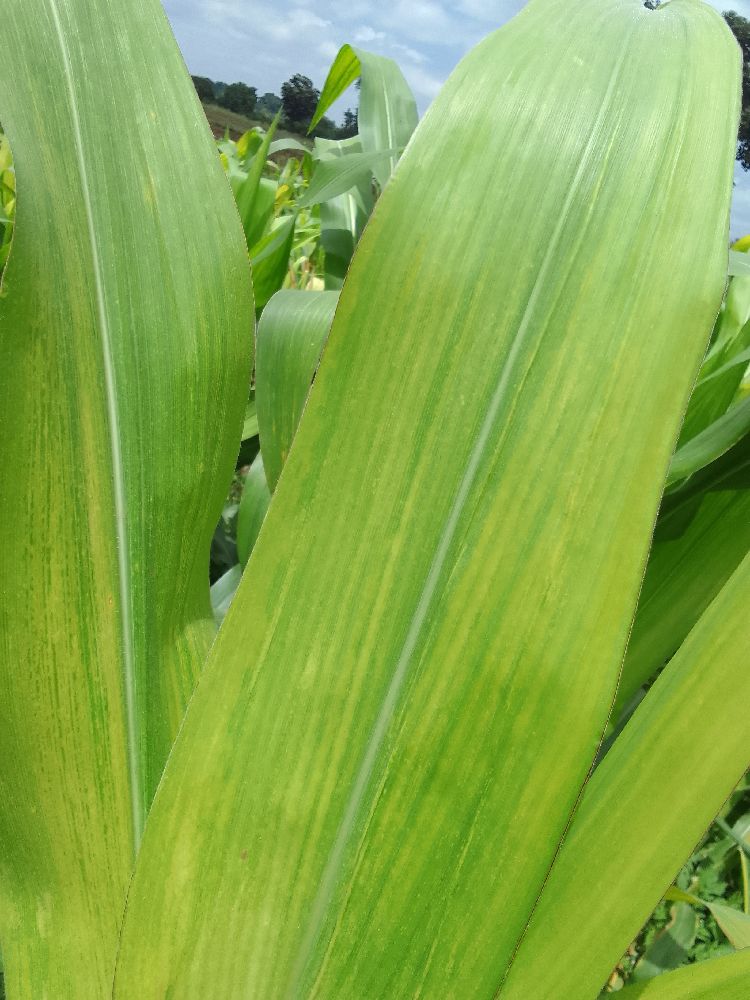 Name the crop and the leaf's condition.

maize, maize lethal necrosis
